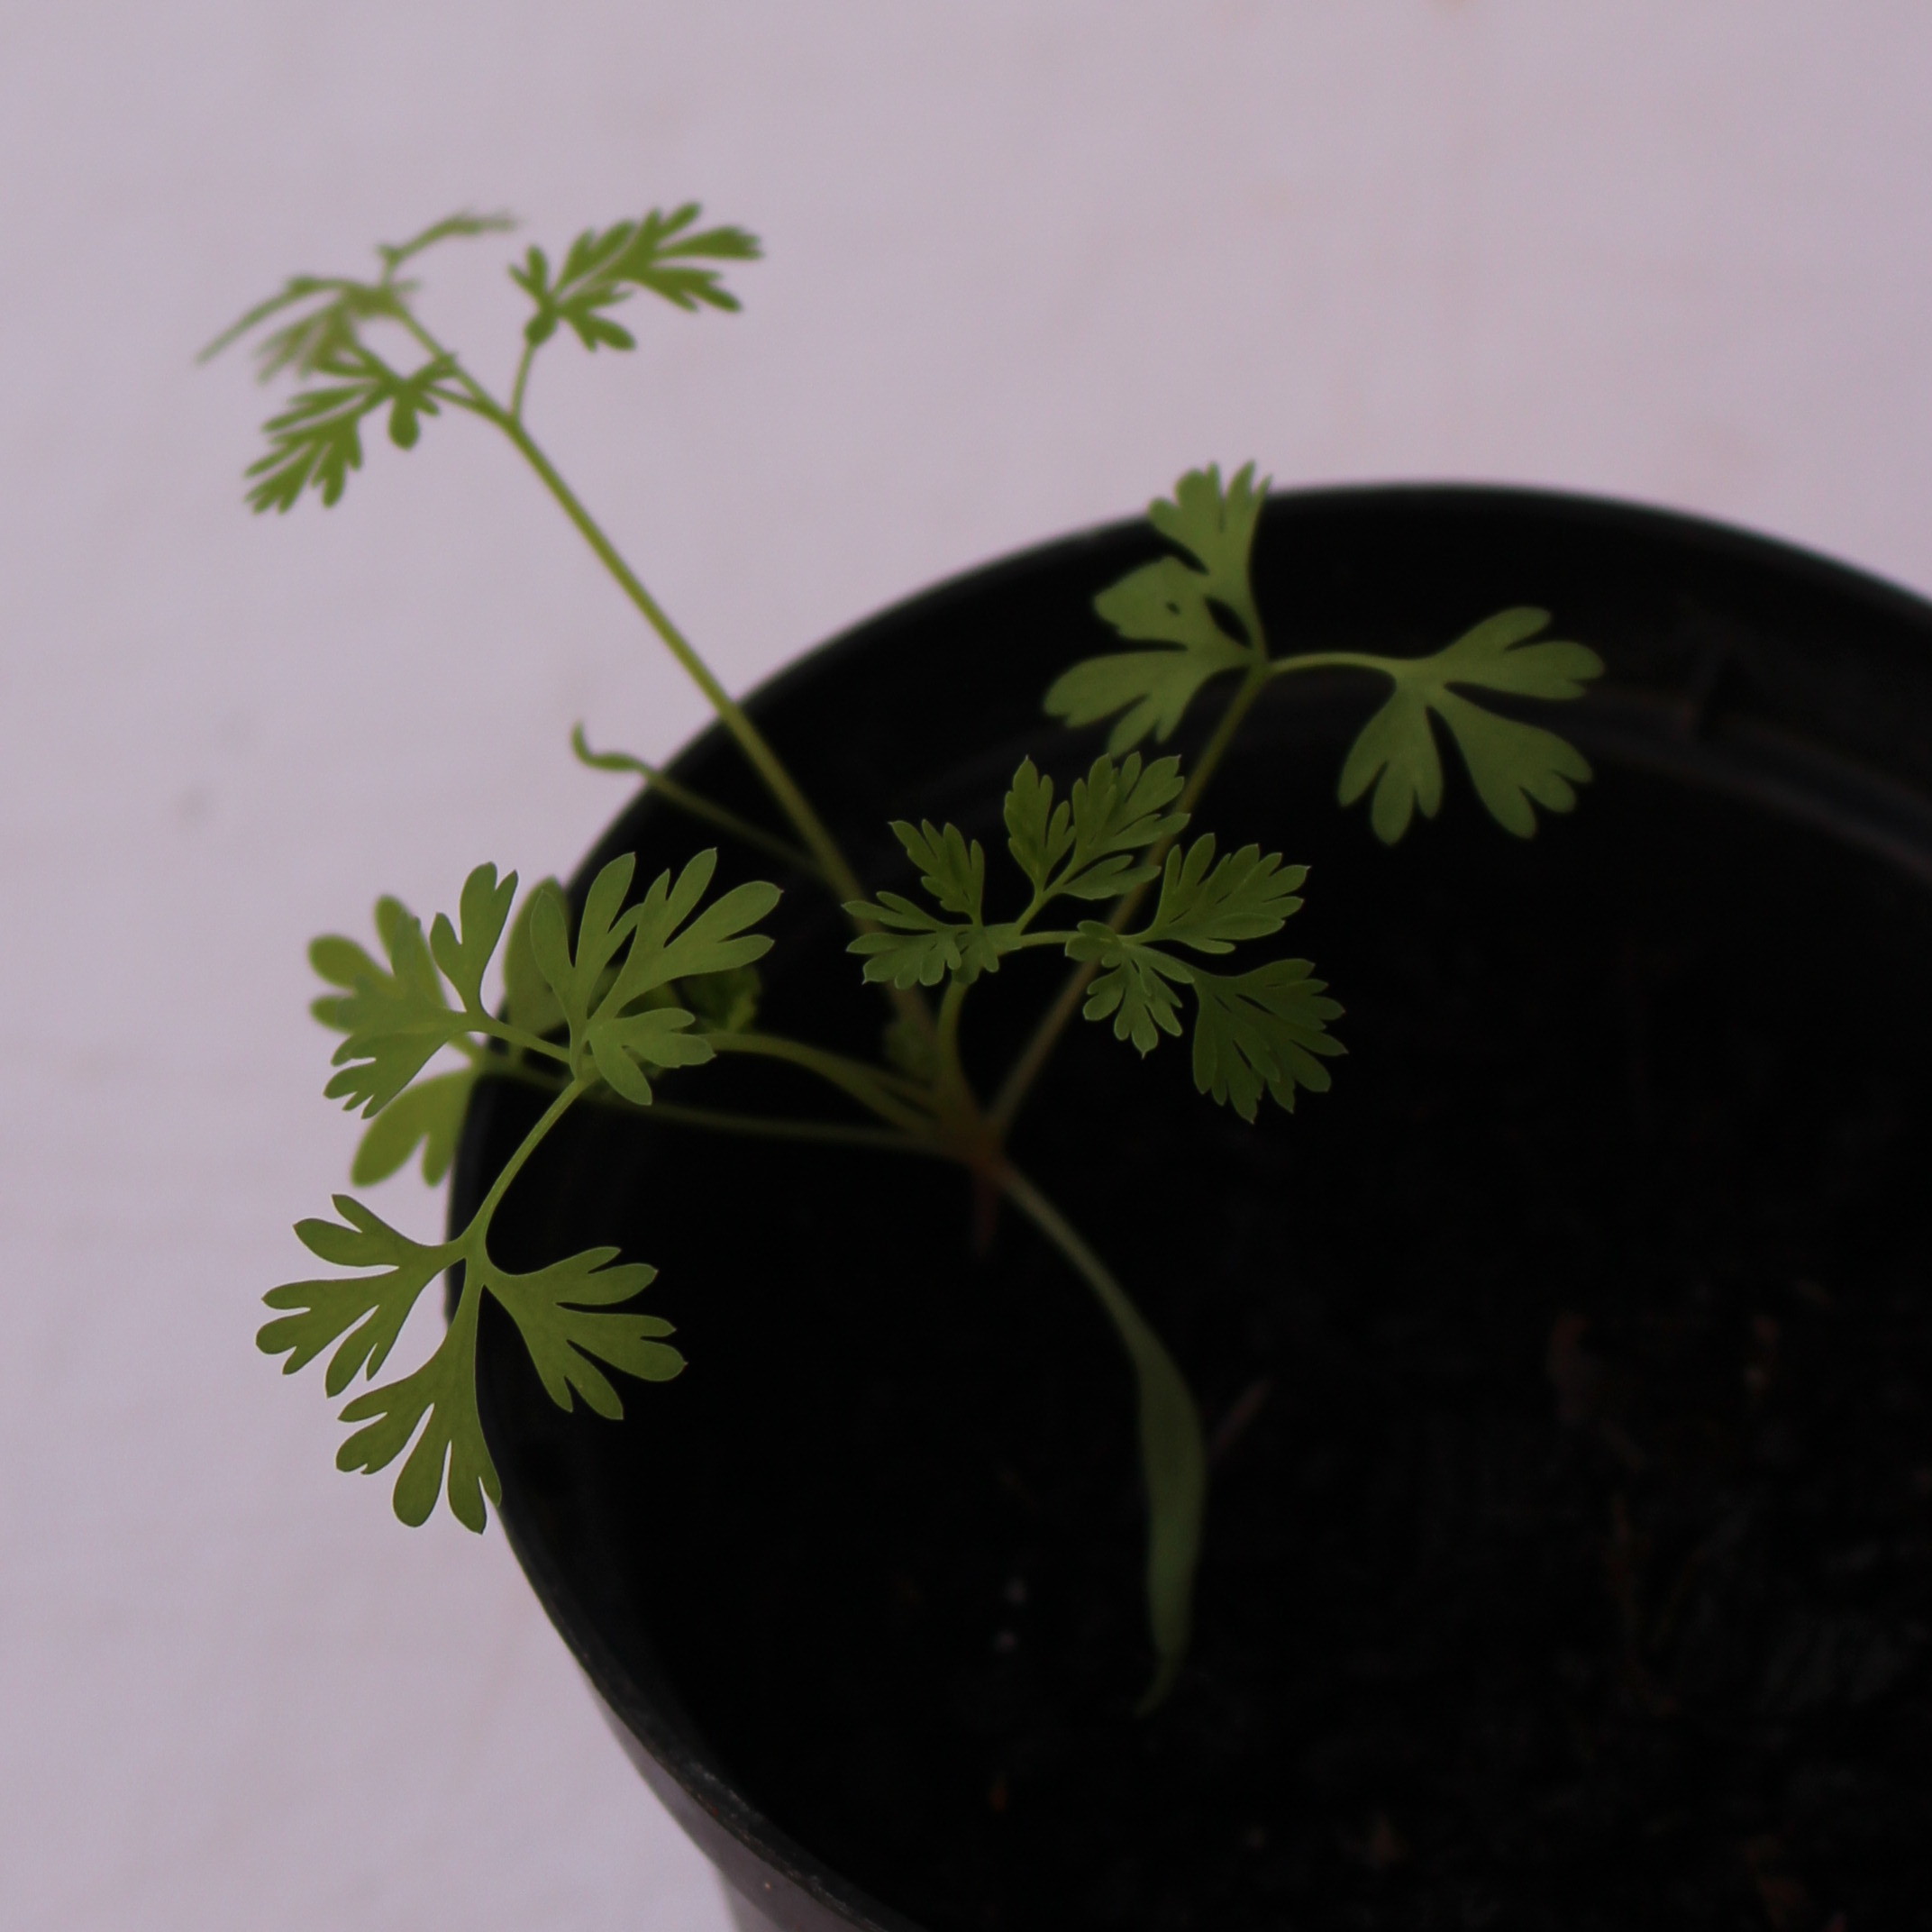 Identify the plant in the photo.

Fumaria officinalis
